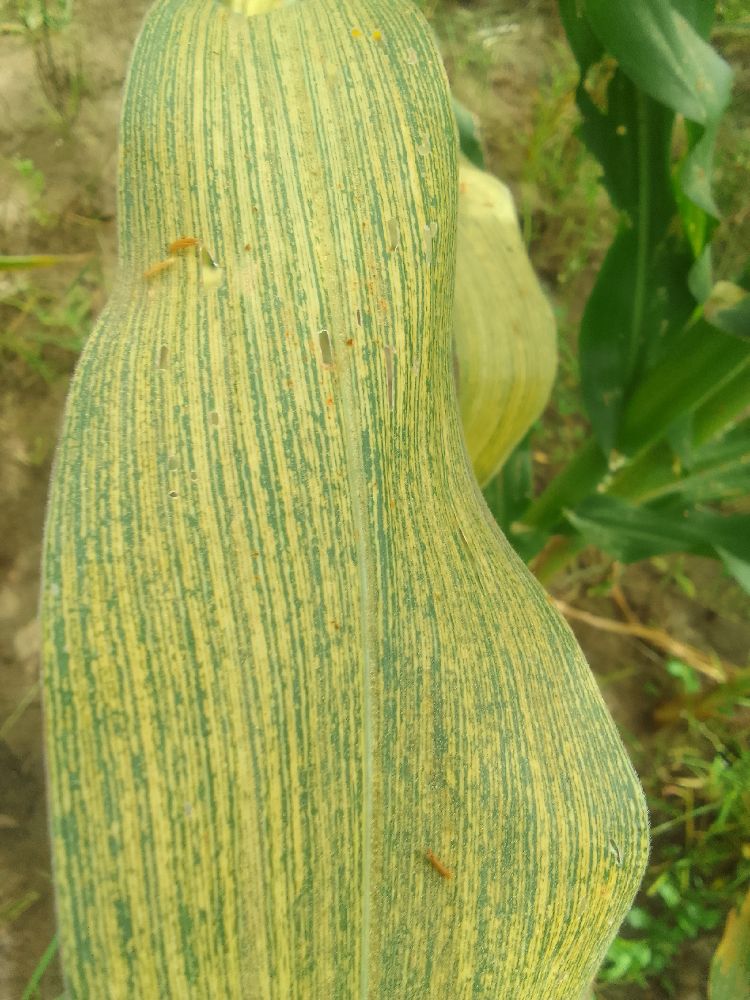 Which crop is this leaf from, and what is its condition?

maize, maize streak virus
